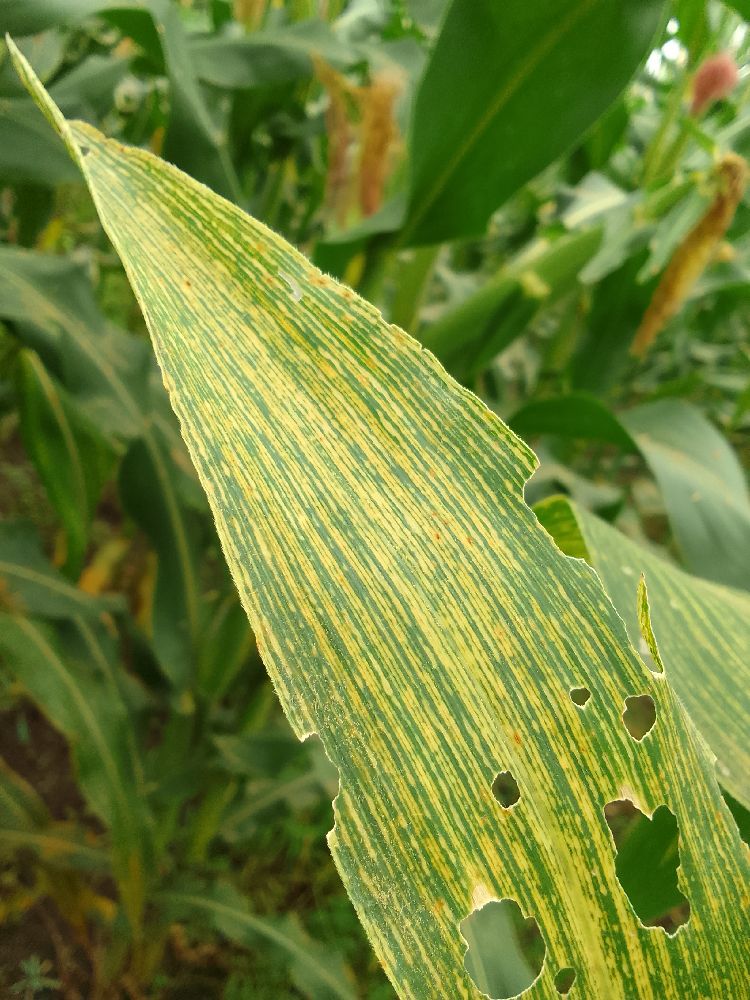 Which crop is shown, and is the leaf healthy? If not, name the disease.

maize, maize streak virus
